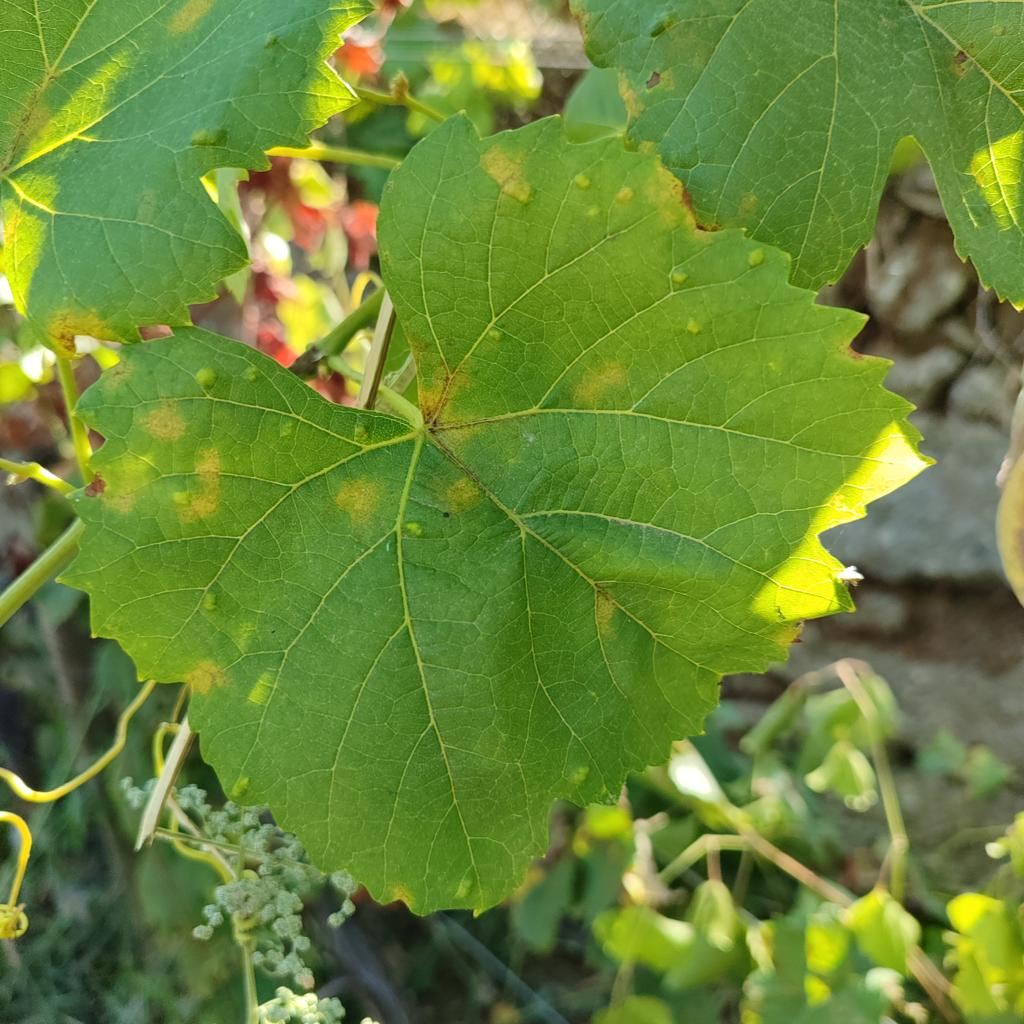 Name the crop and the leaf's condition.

grapevine, downy mildew
